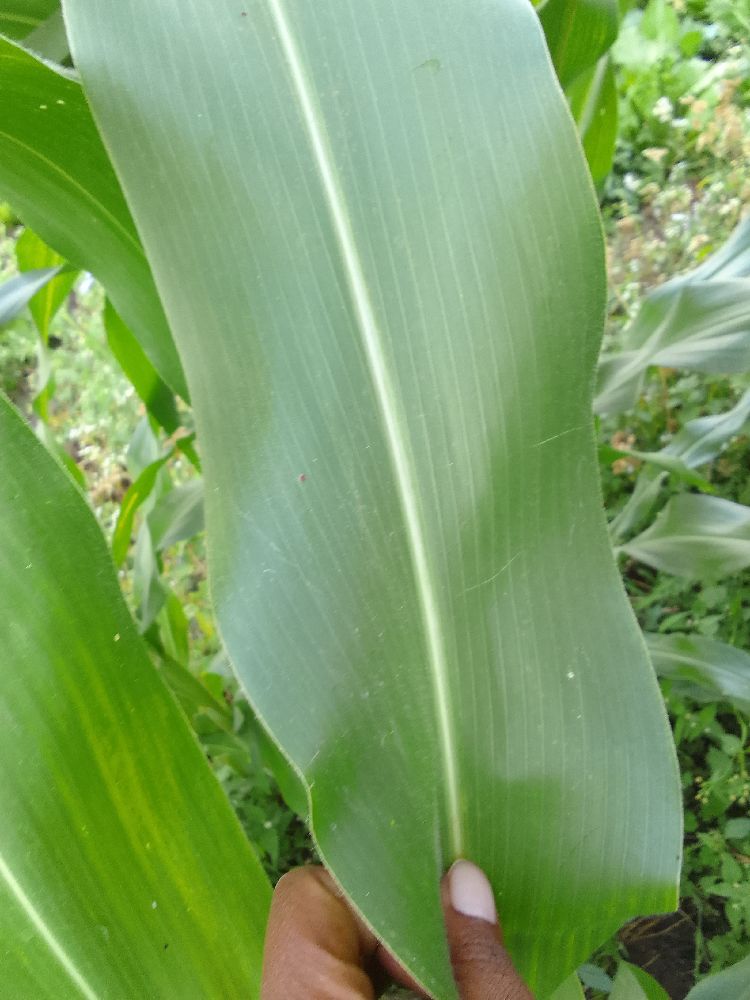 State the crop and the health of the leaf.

maize, healthy
